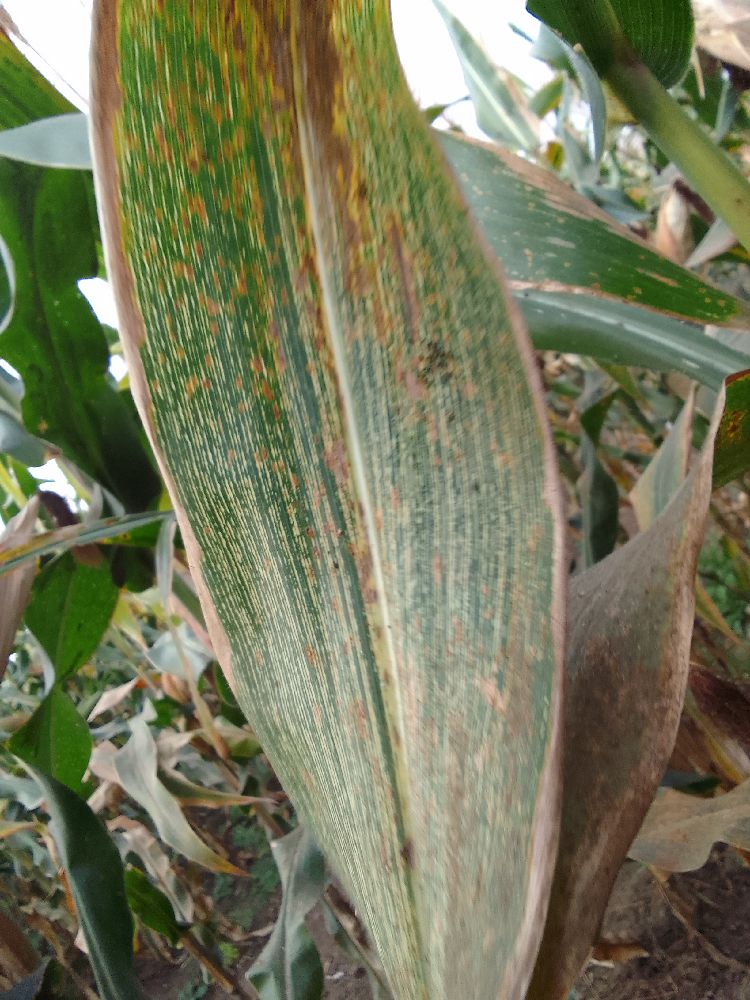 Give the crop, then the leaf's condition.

maize, healthy
